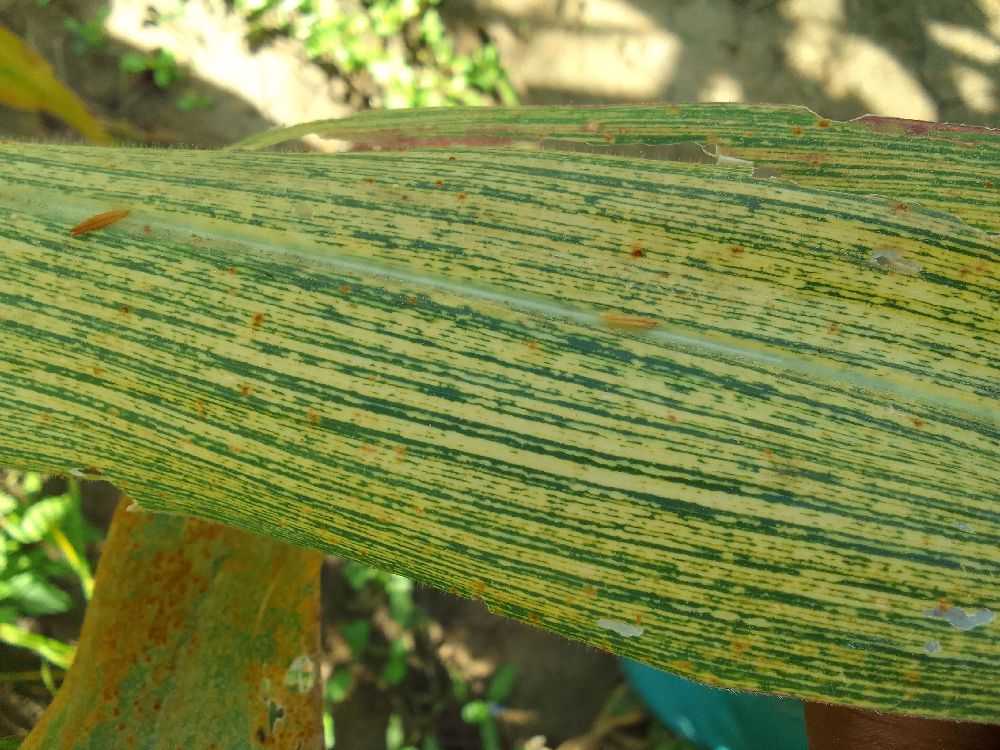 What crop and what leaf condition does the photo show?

maize, maize streak virus
